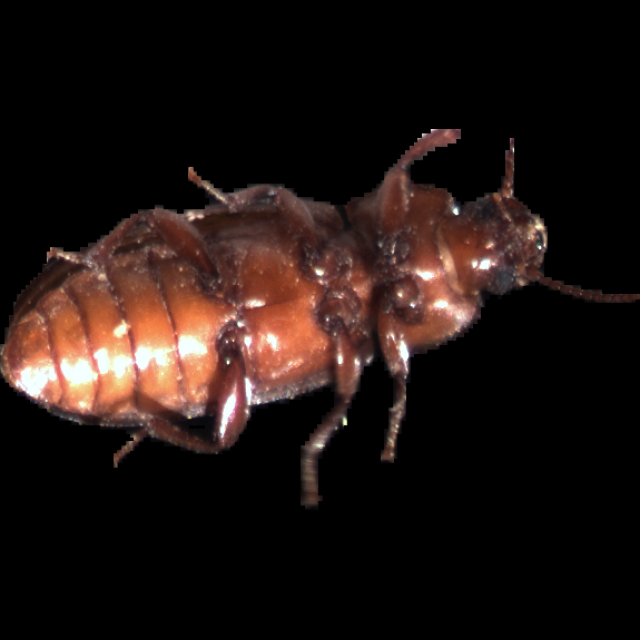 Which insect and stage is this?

mealworm beetle
